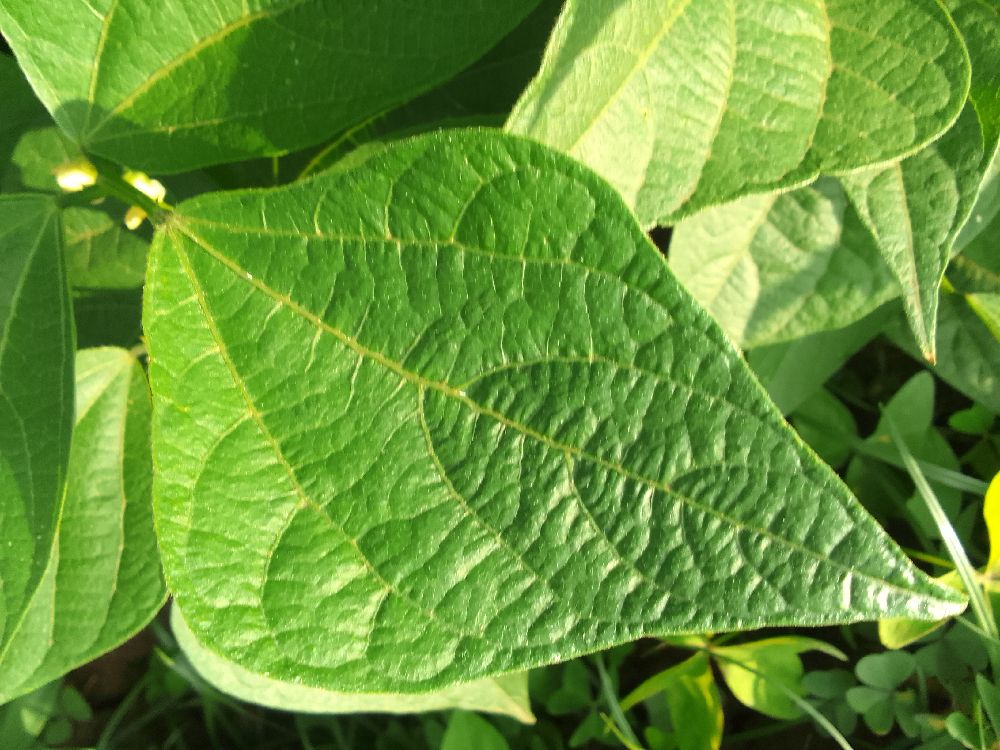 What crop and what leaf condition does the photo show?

common bean, healthy
